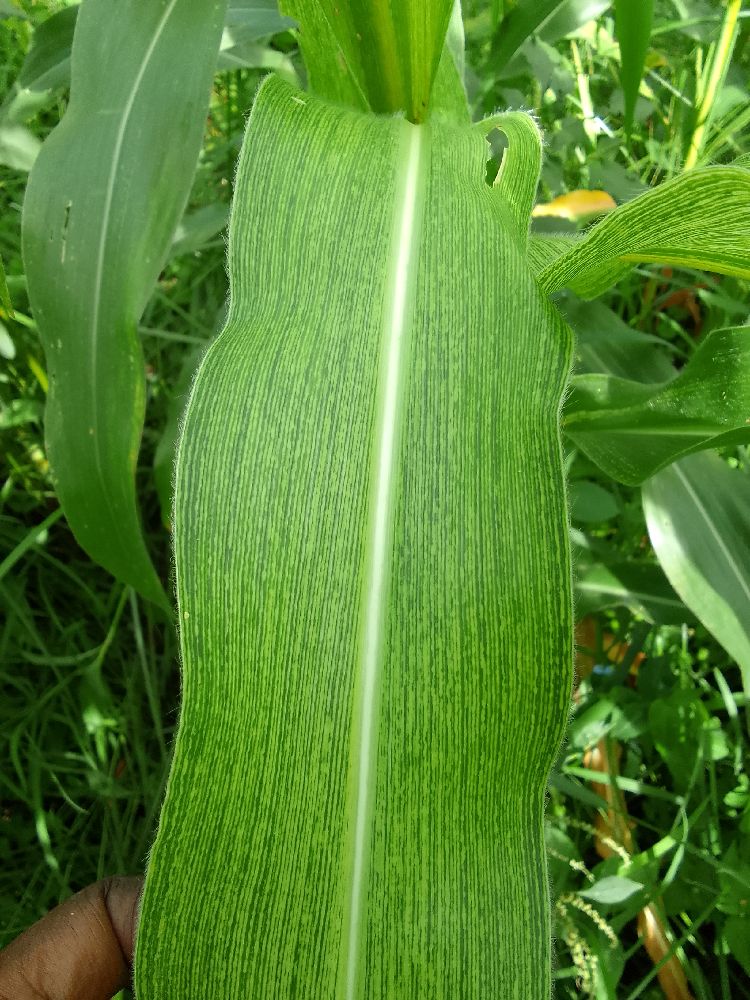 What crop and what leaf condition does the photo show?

maize, maize streak virus
